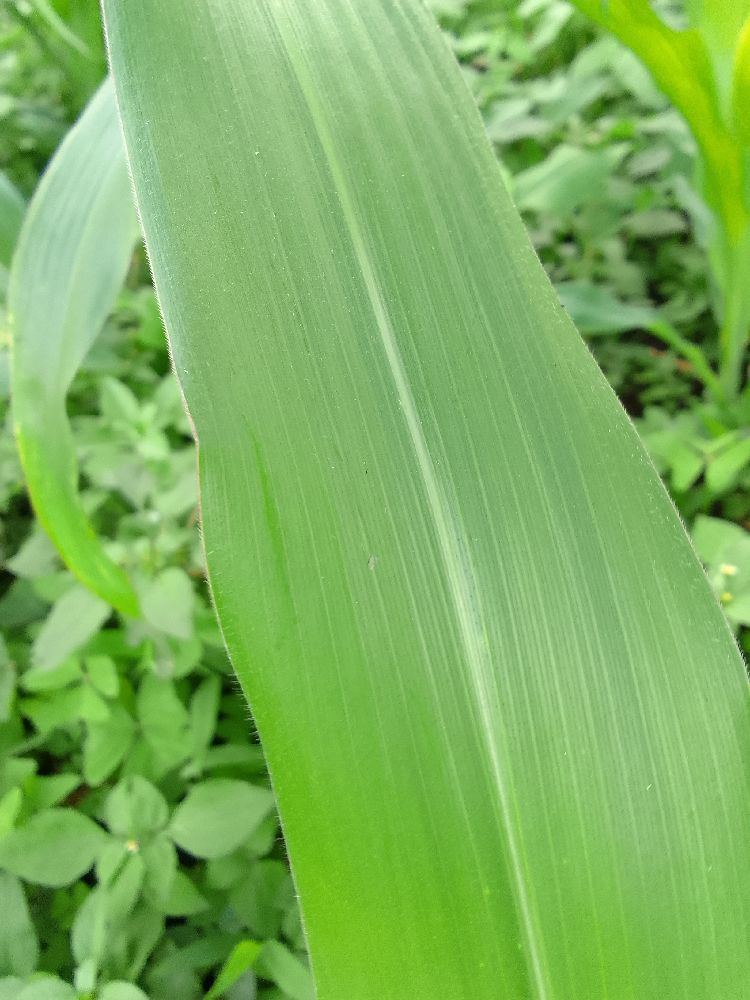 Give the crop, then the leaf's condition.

maize, healthy
